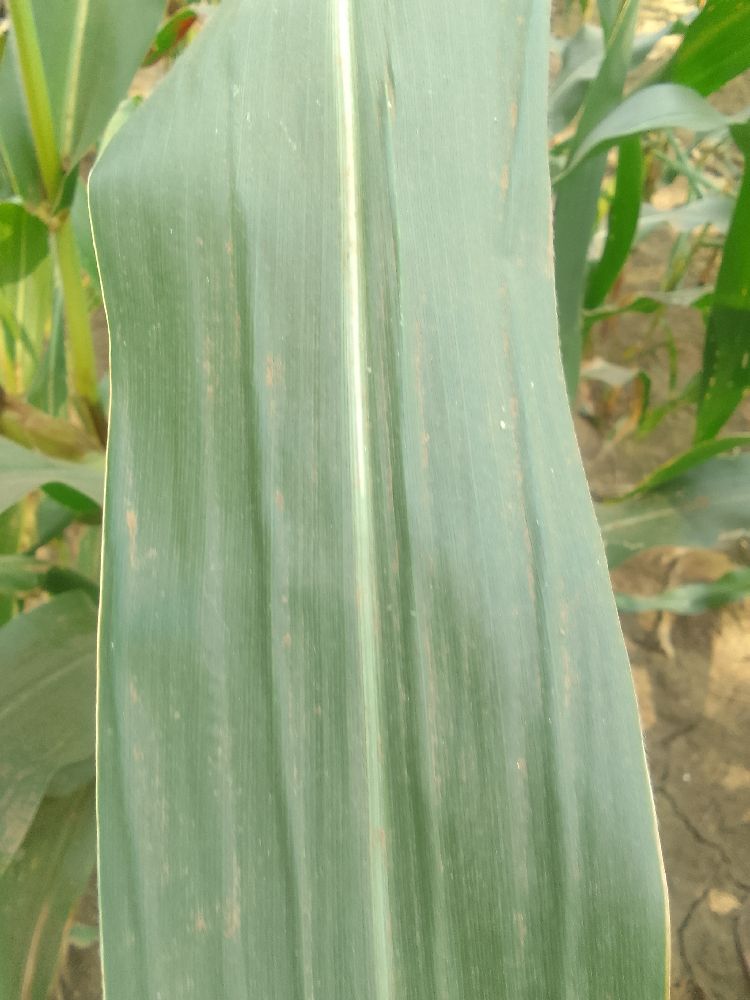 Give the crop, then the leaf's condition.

maize, healthy
